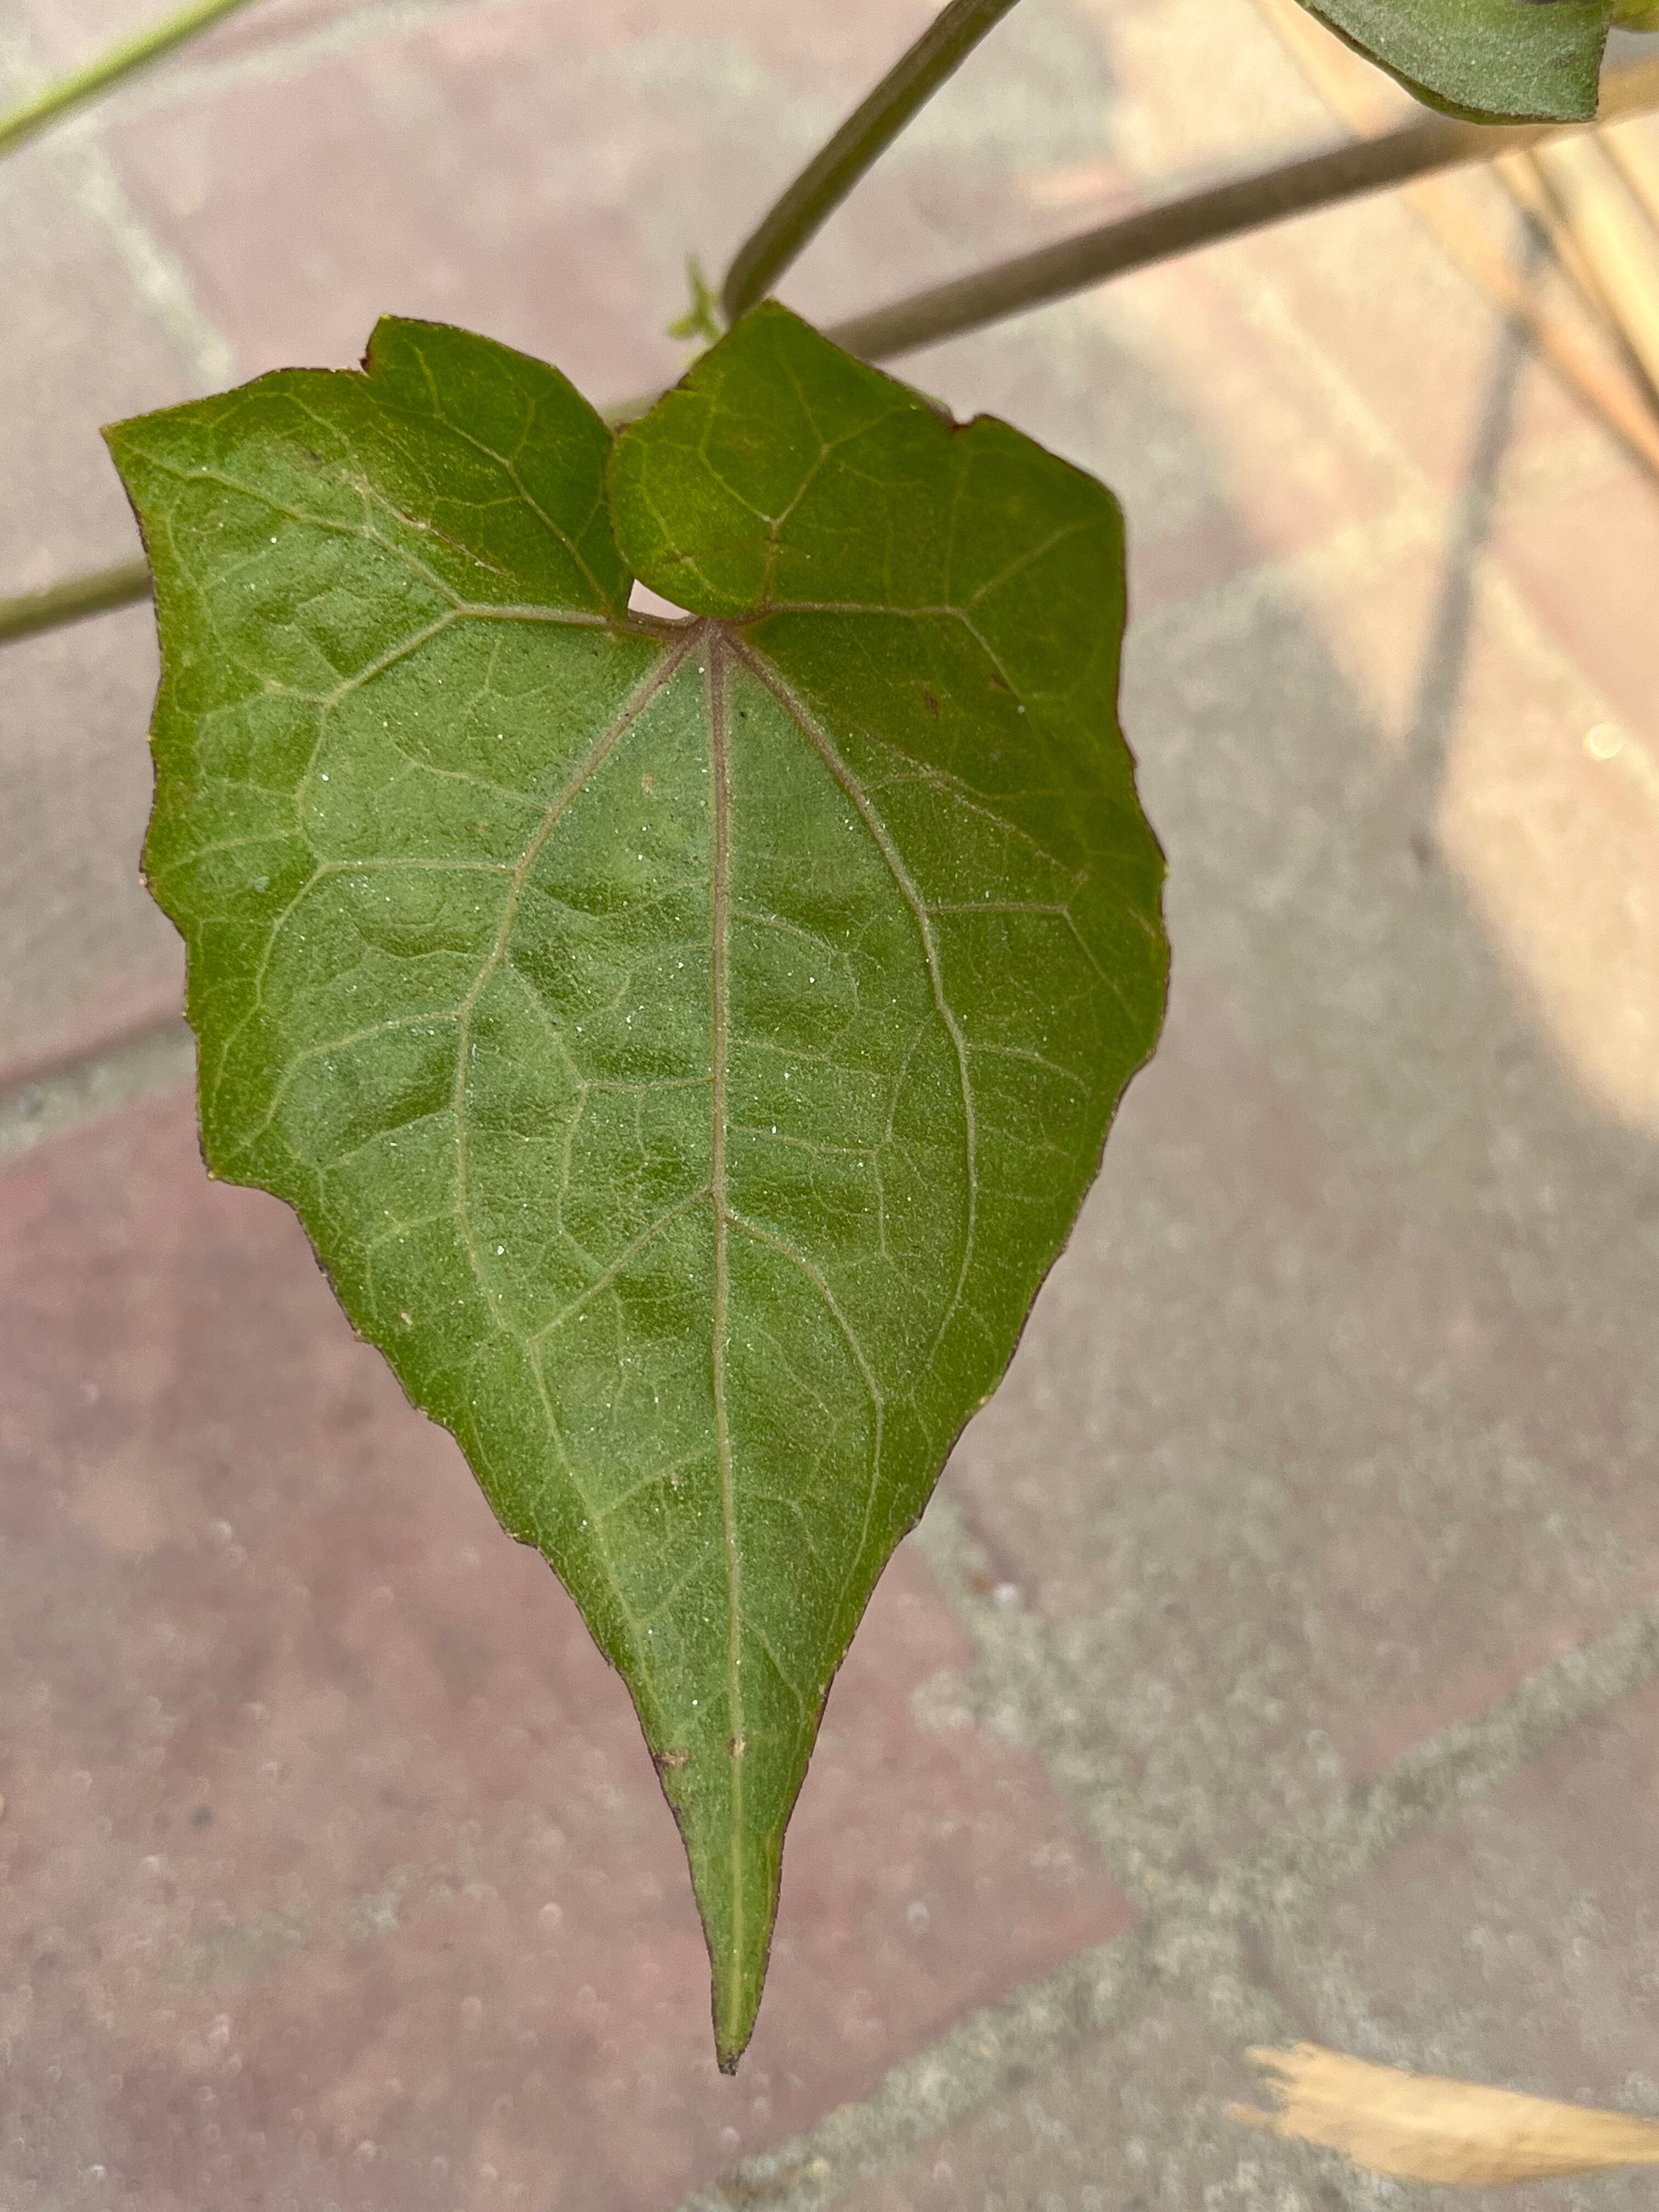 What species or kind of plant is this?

bitter vine
